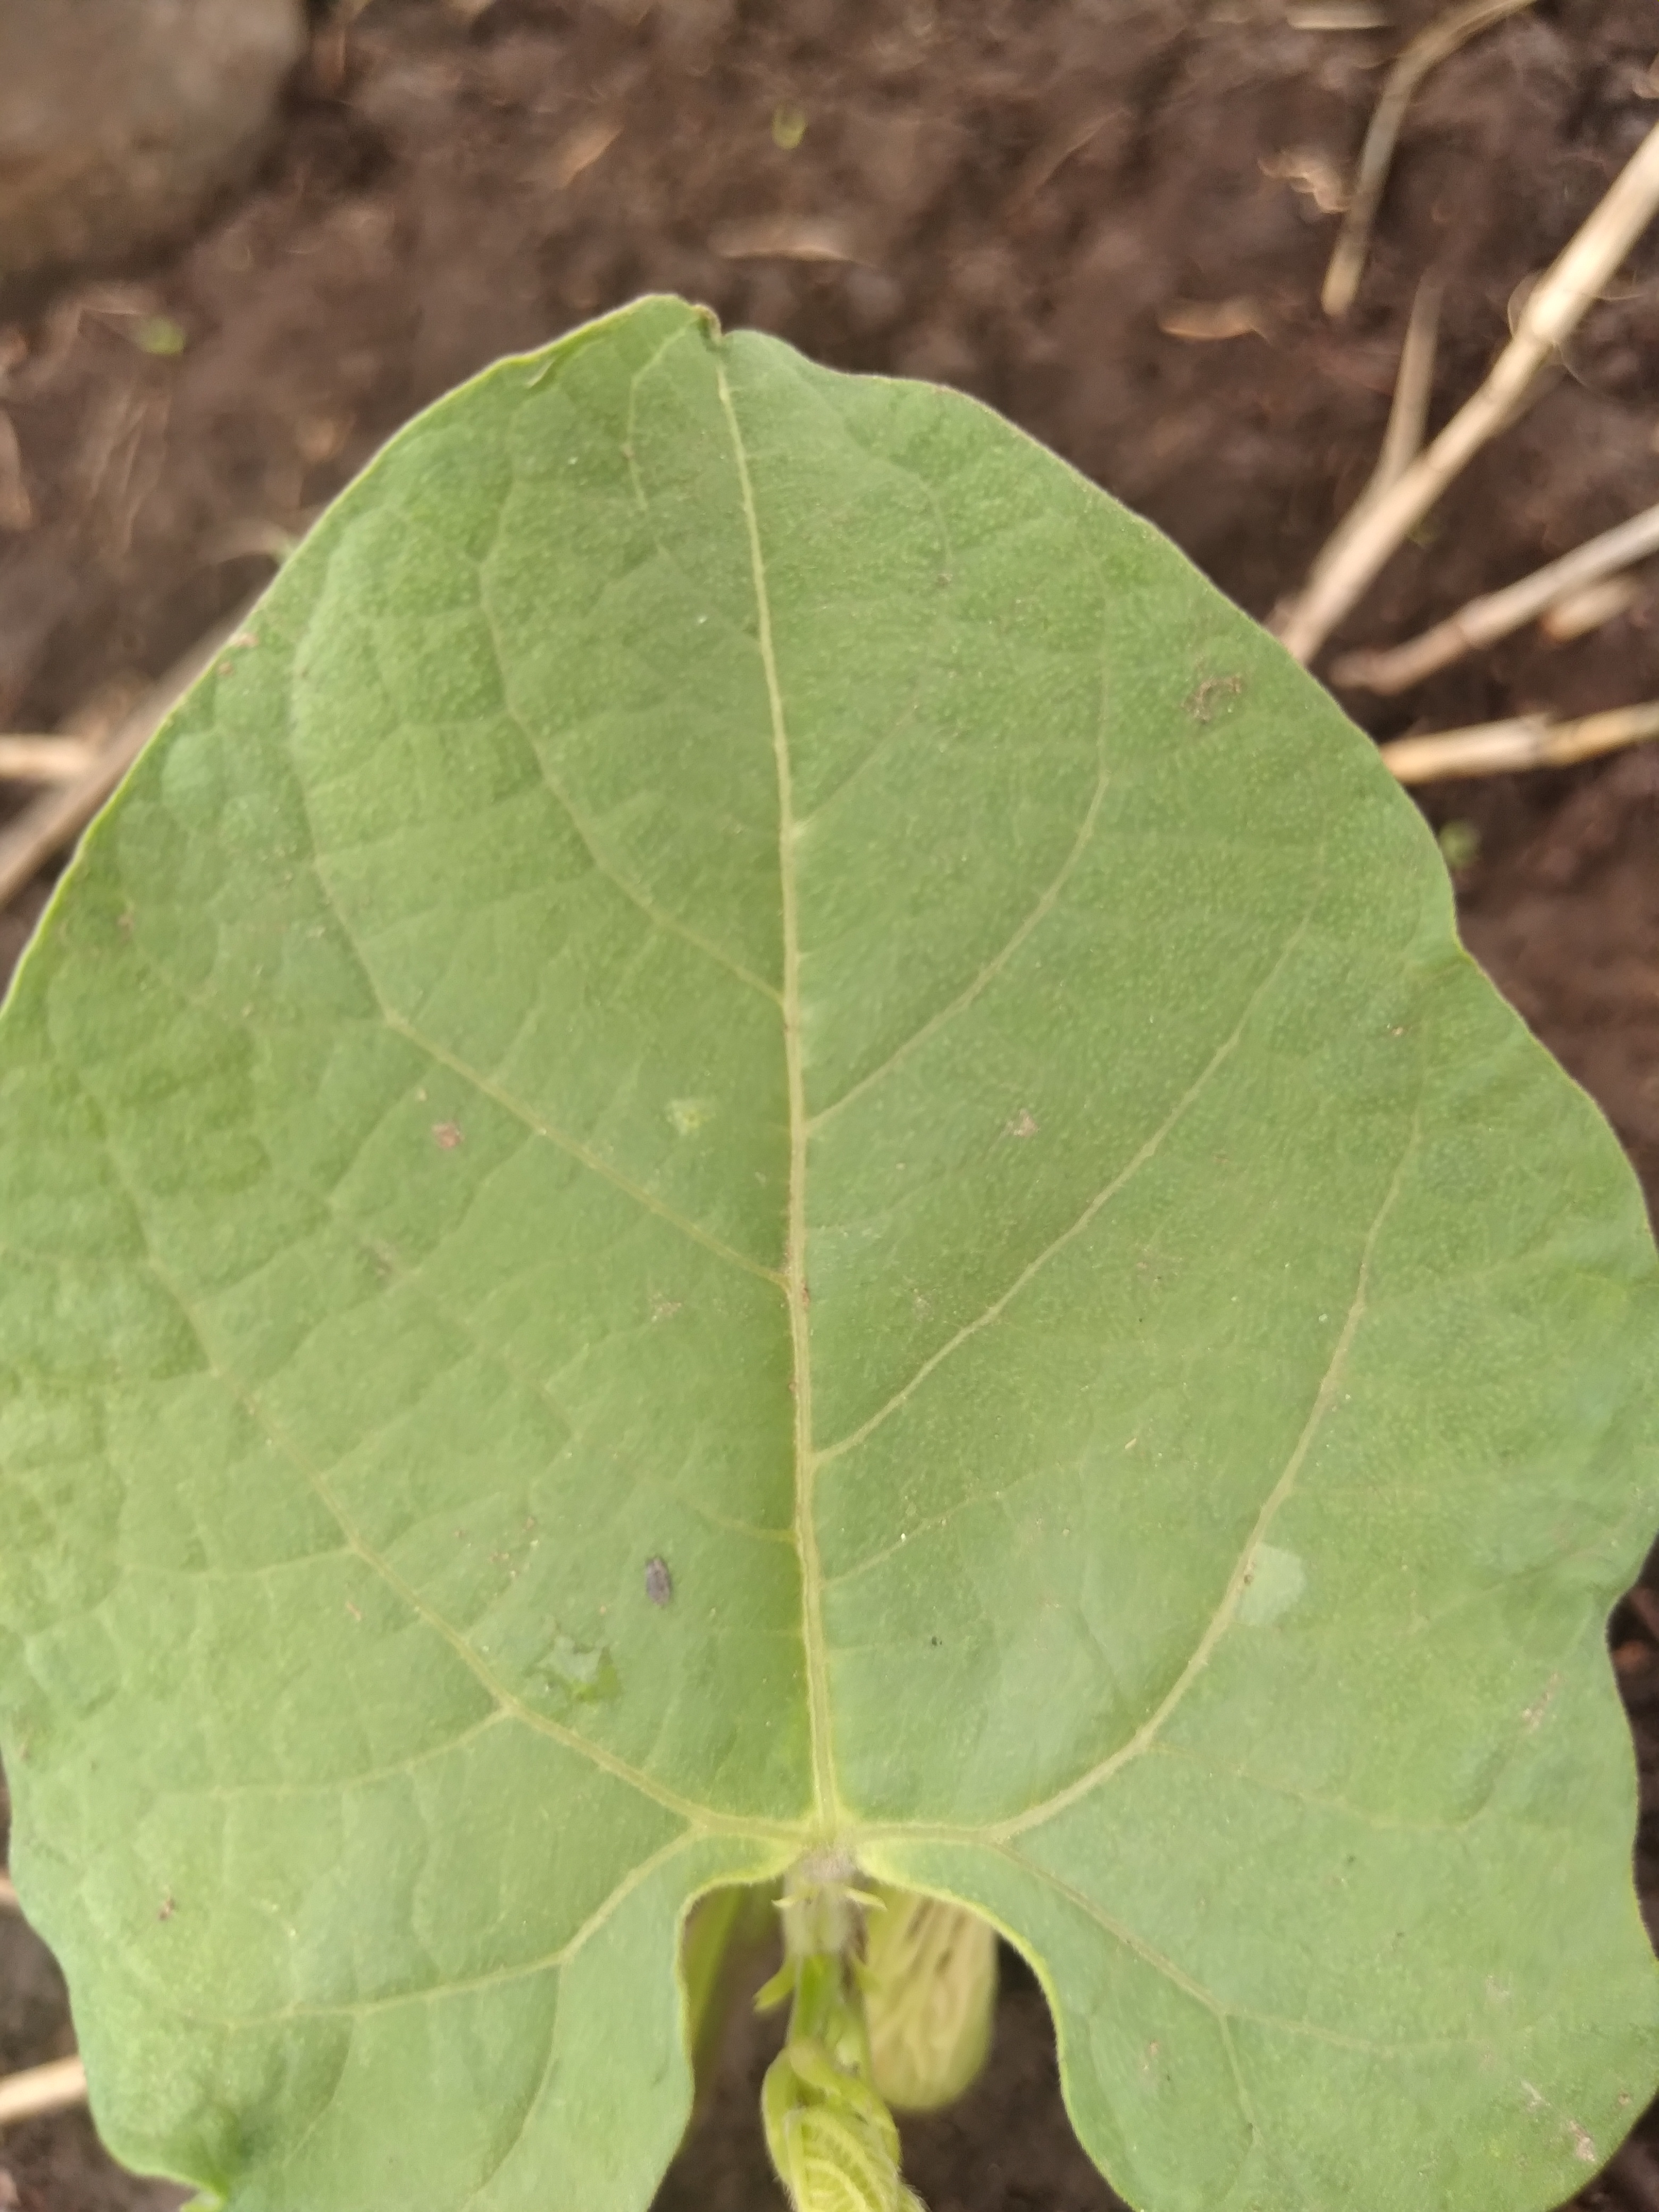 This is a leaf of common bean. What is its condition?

healthy
